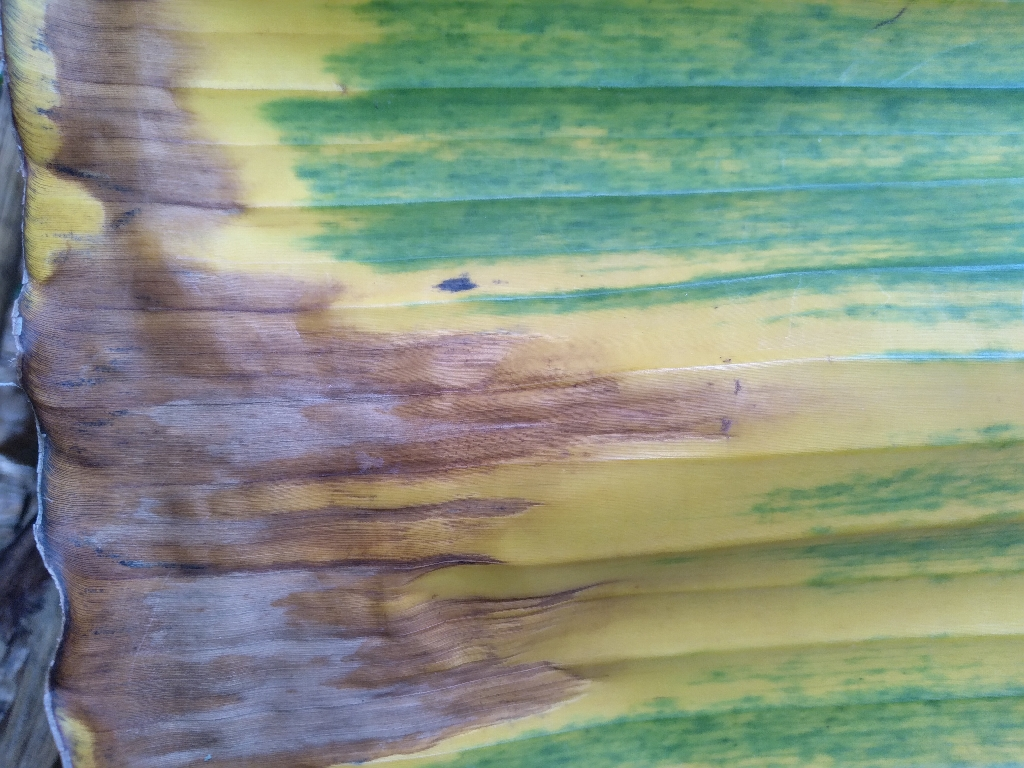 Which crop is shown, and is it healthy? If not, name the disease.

banana, fusarium wilt race 1
